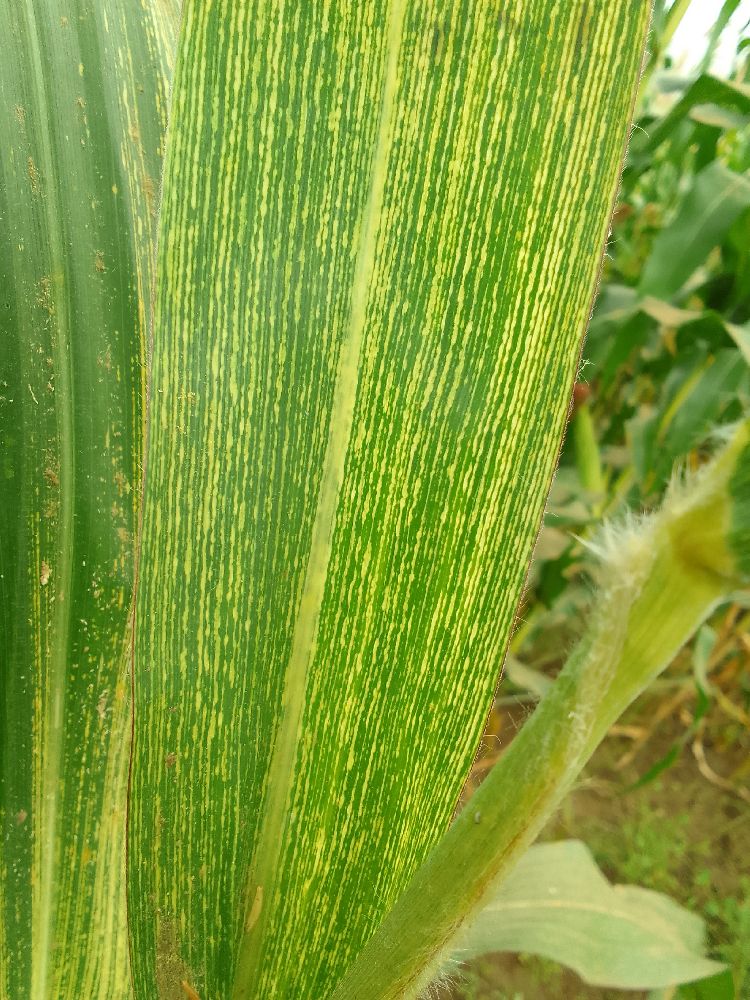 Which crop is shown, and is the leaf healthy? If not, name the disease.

maize, maize streak virus
